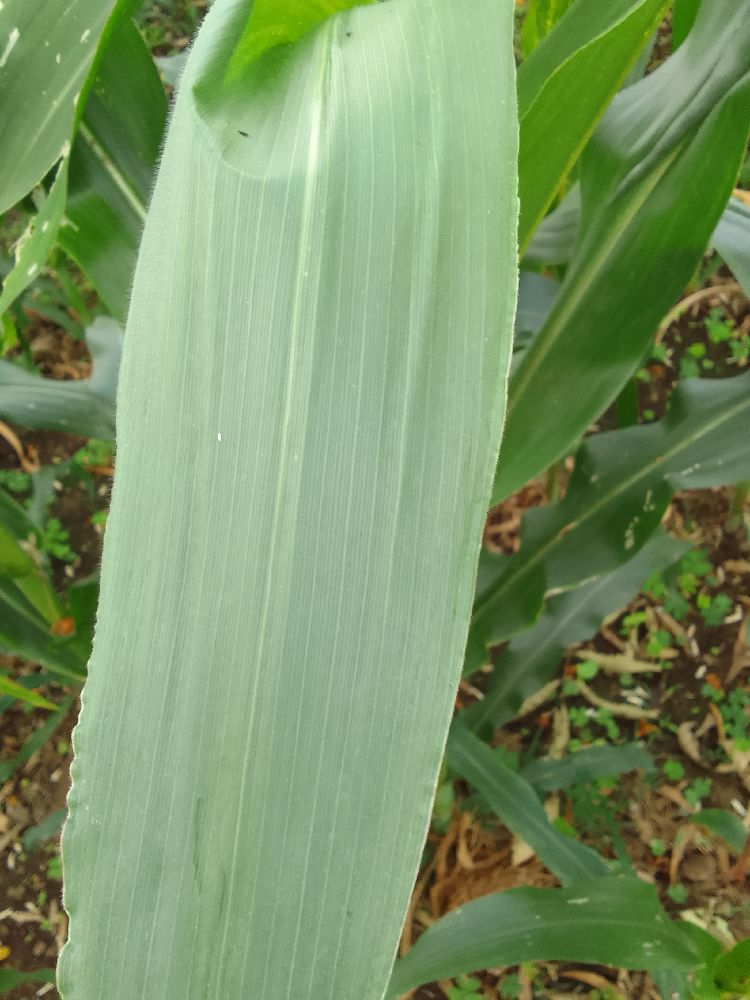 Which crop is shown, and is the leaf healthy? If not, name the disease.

maize, healthy
